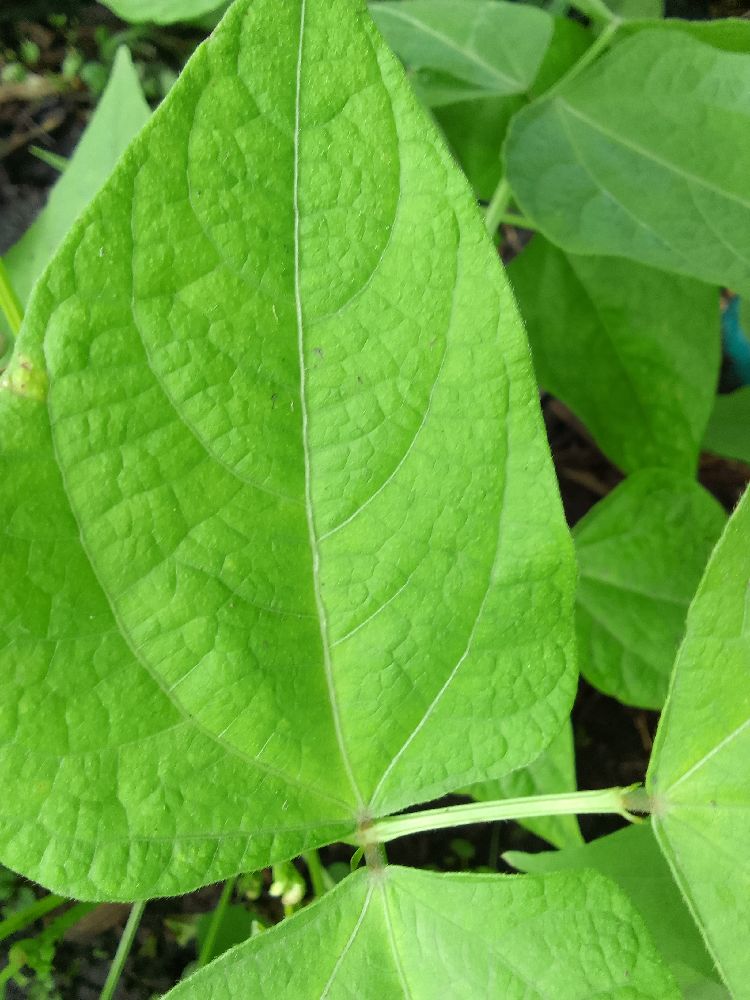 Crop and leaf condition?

common bean, healthy
